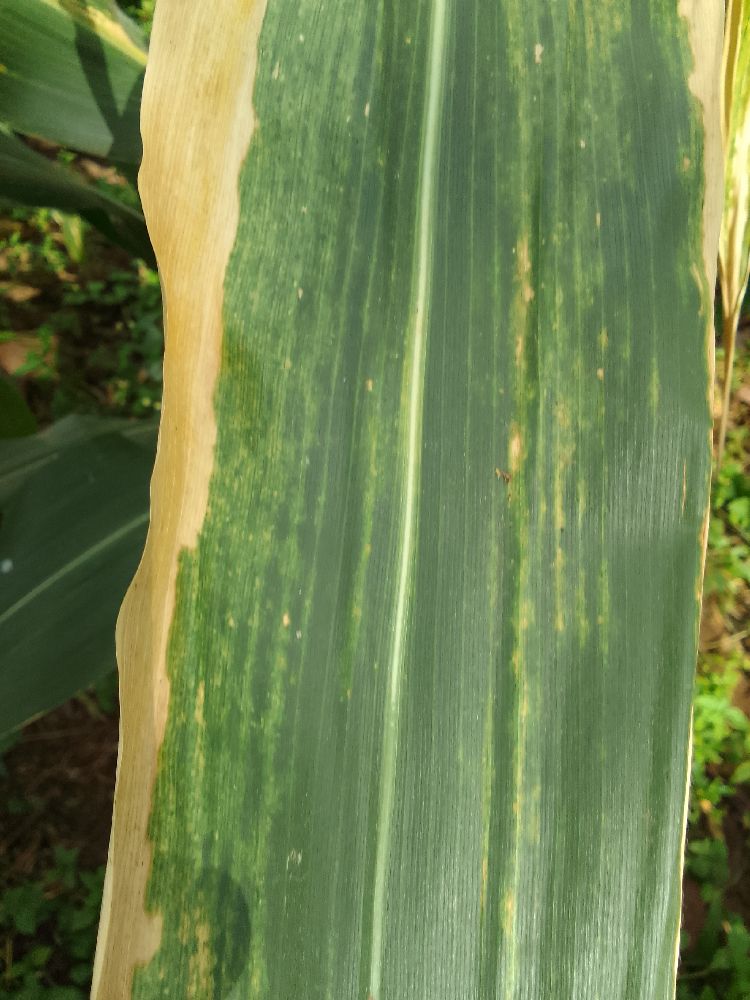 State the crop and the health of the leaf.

maize, maize lethal necrosis
